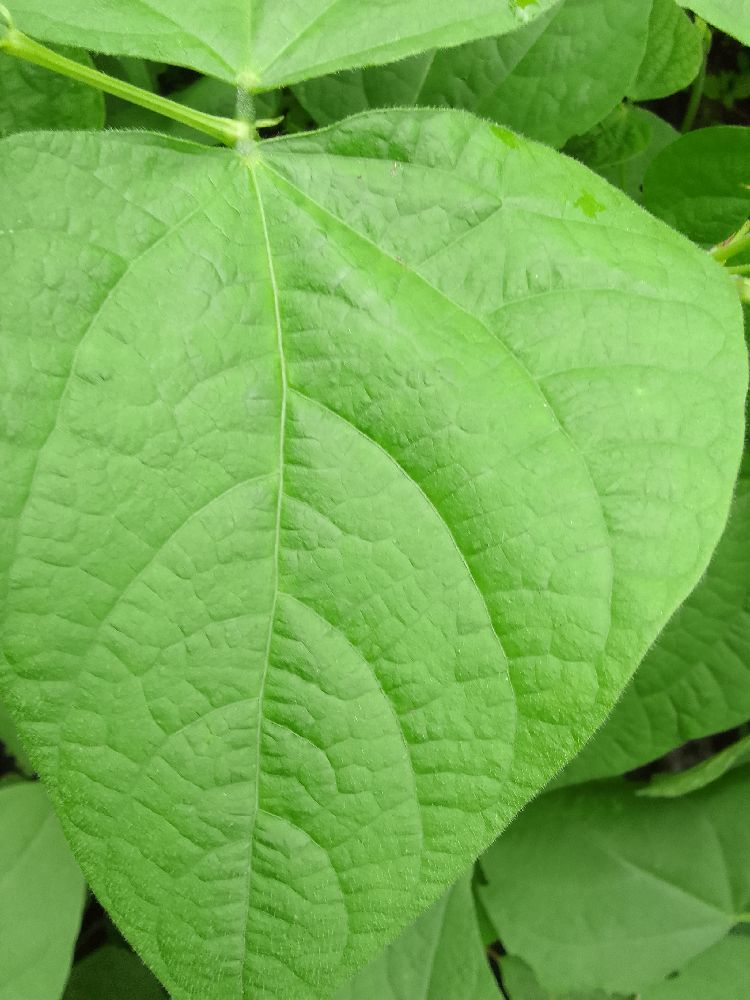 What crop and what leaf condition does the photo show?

common bean, healthy
